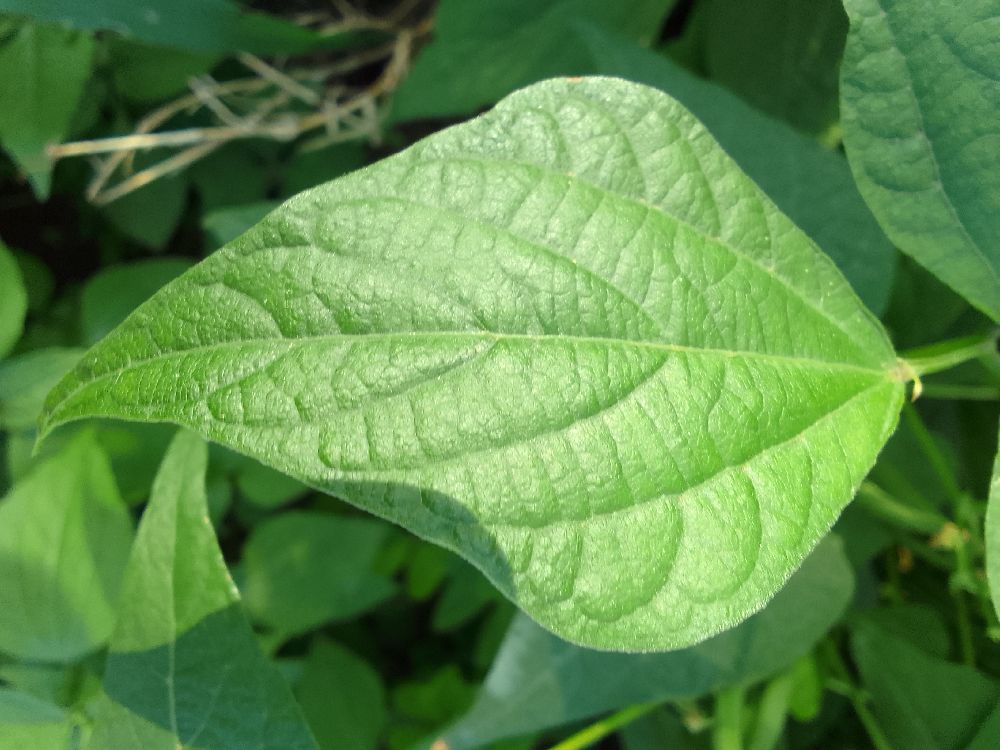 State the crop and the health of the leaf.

common bean, healthy
